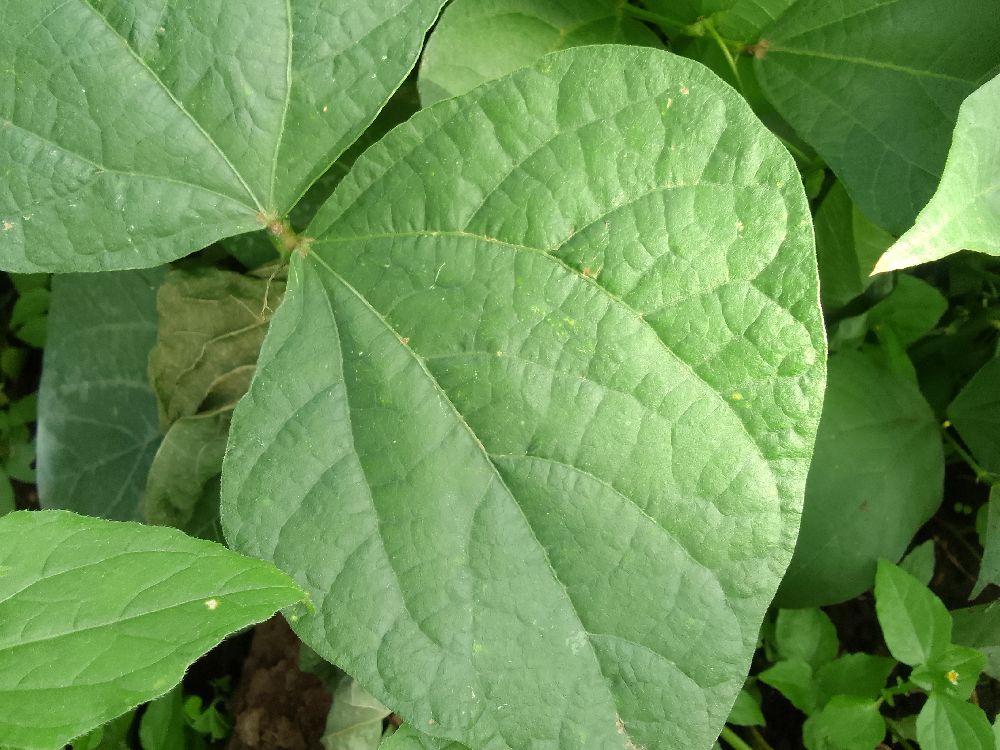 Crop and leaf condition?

common bean, healthy
